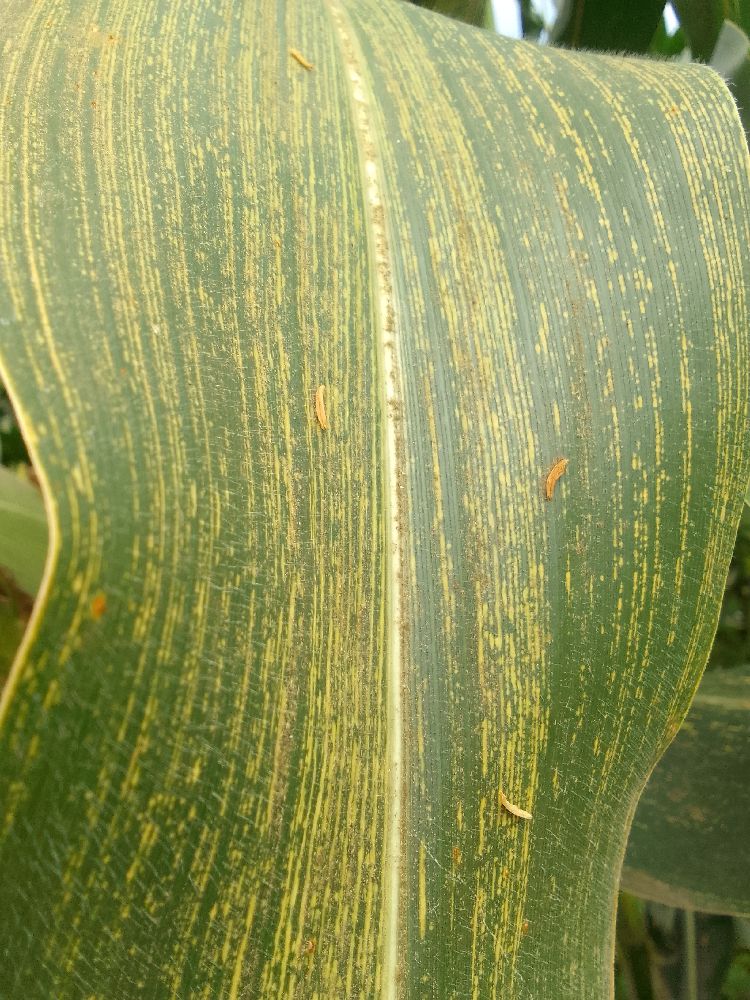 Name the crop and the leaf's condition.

maize, maize streak virus
